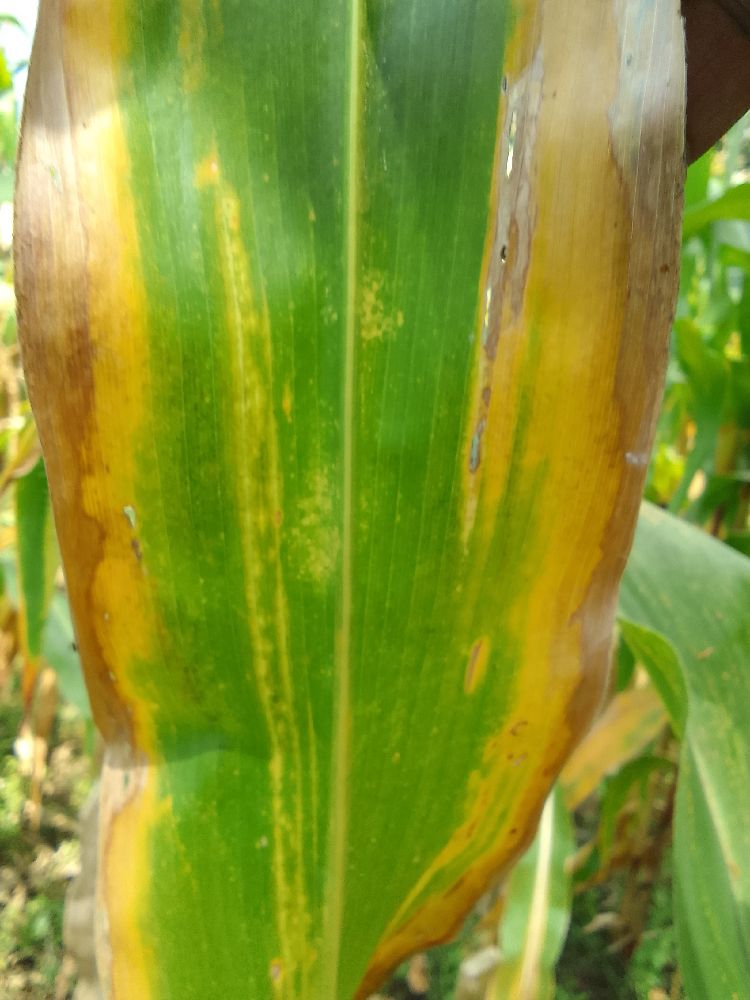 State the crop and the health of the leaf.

maize, maize lethal necrosis
